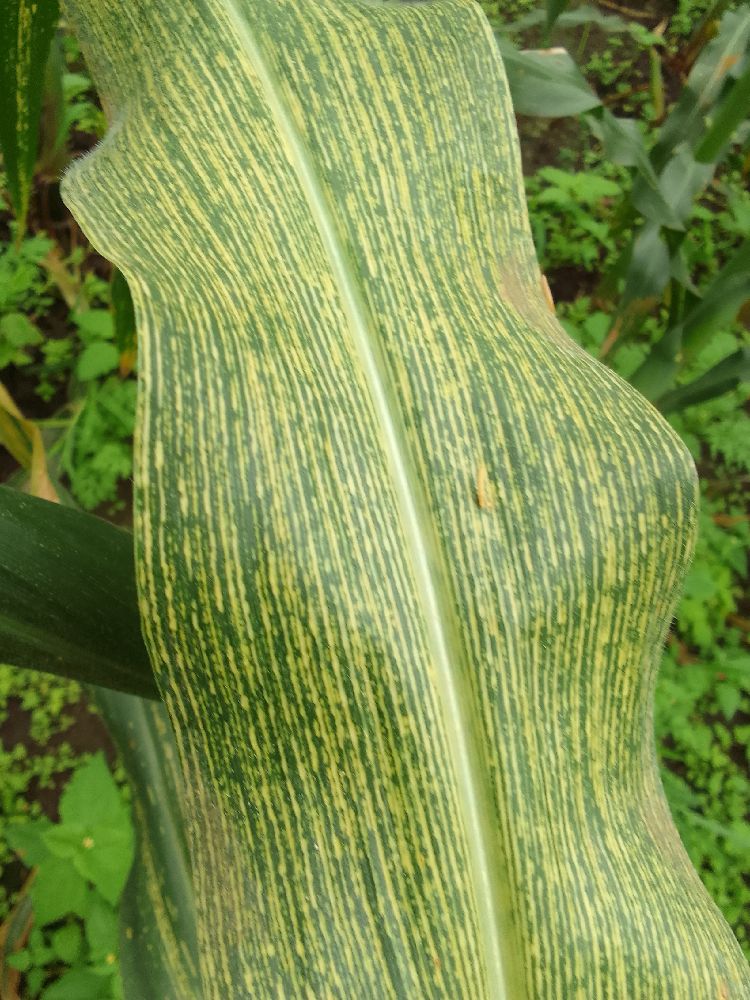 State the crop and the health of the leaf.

maize, maize streak virus
